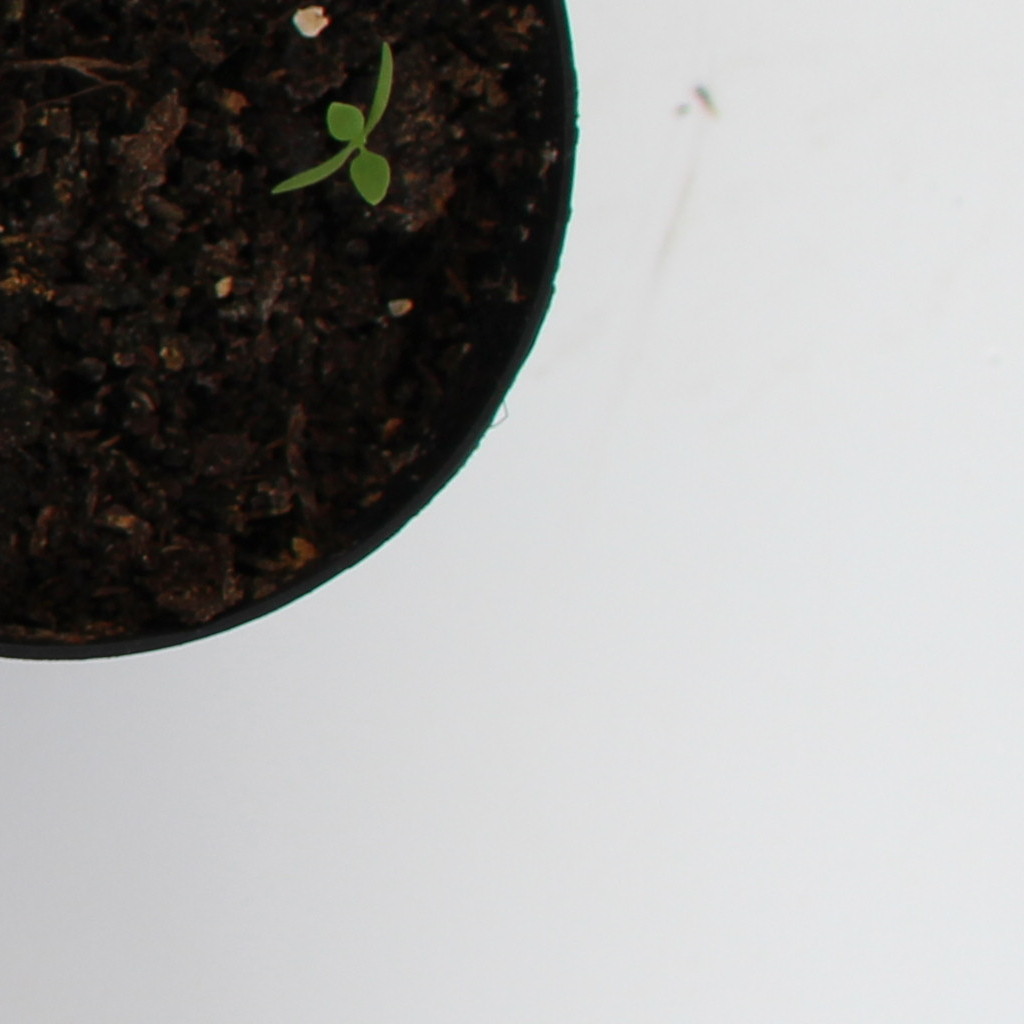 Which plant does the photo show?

Papaver rhoeas
